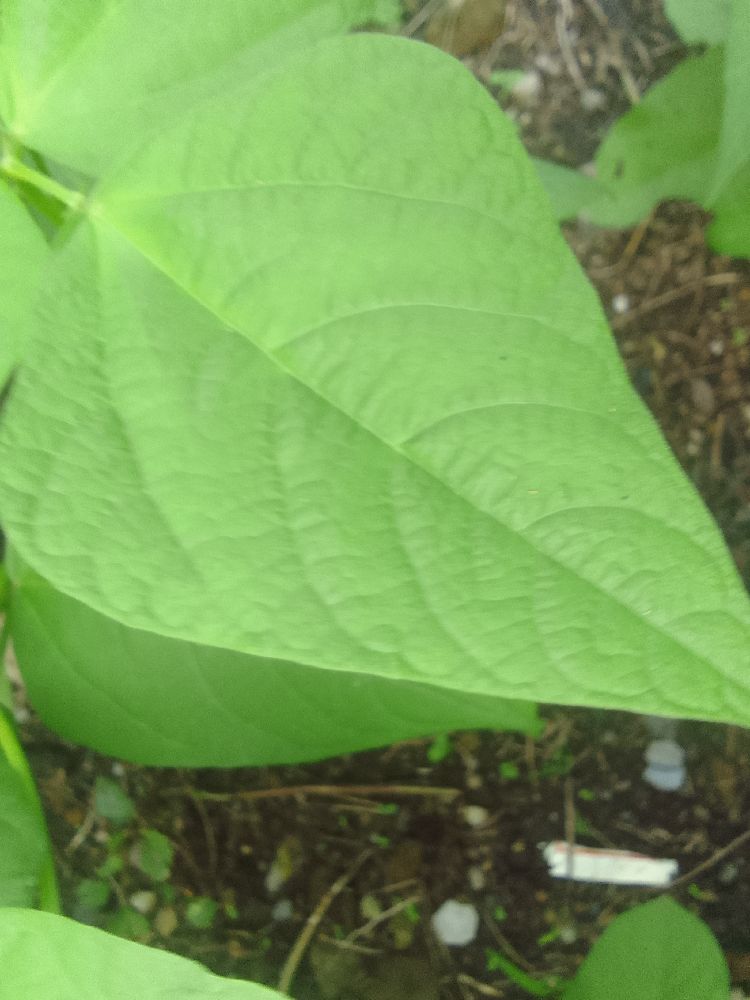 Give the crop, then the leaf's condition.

common bean, healthy
